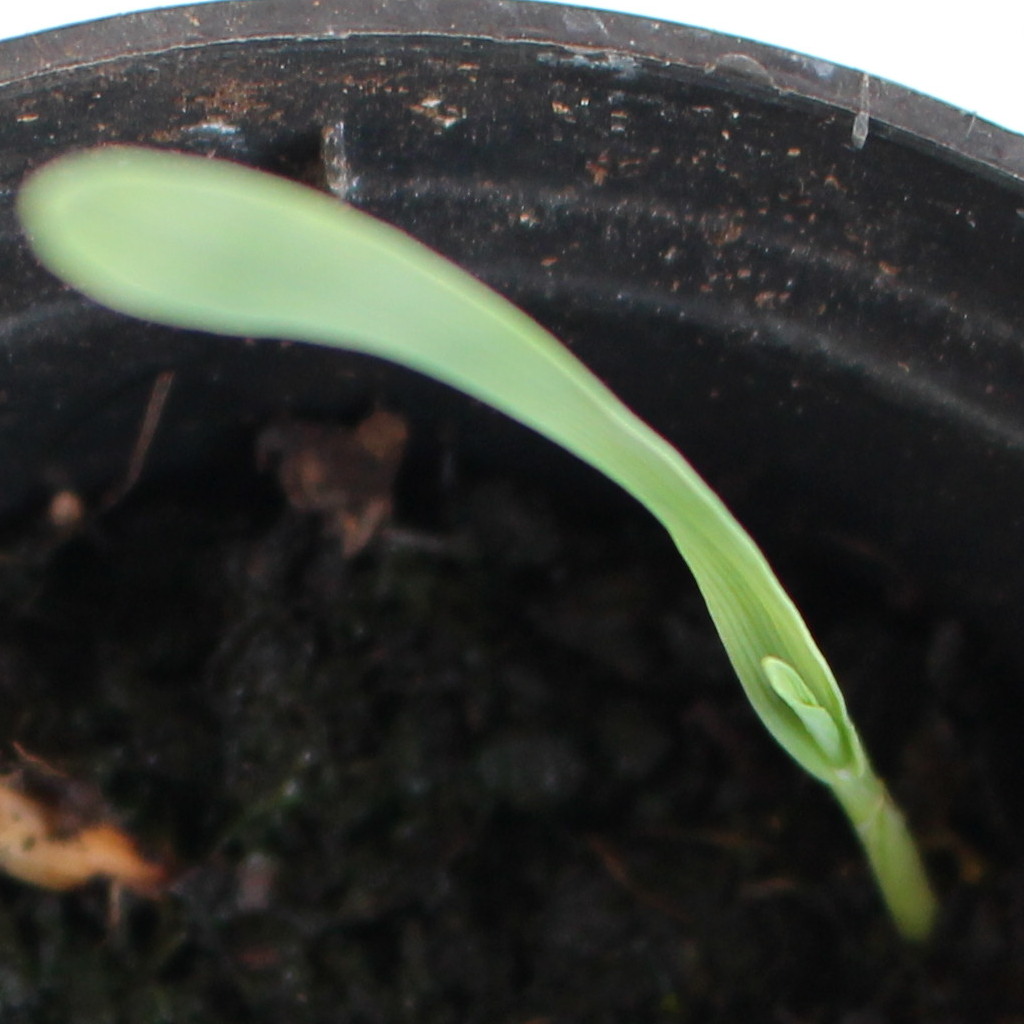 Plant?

Avena sterilis
